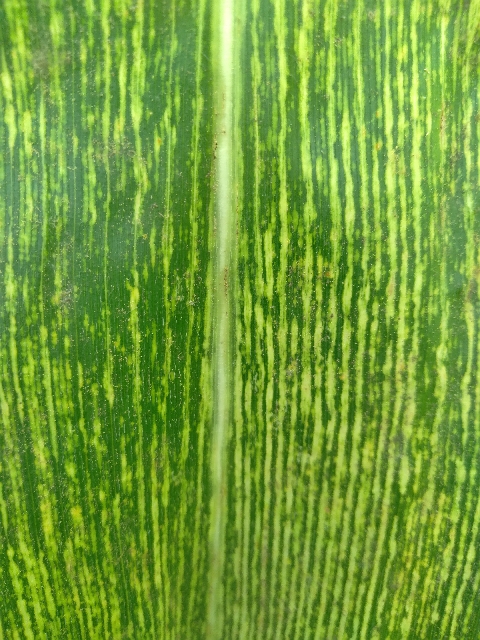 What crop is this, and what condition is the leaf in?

maize, maize streak virus
